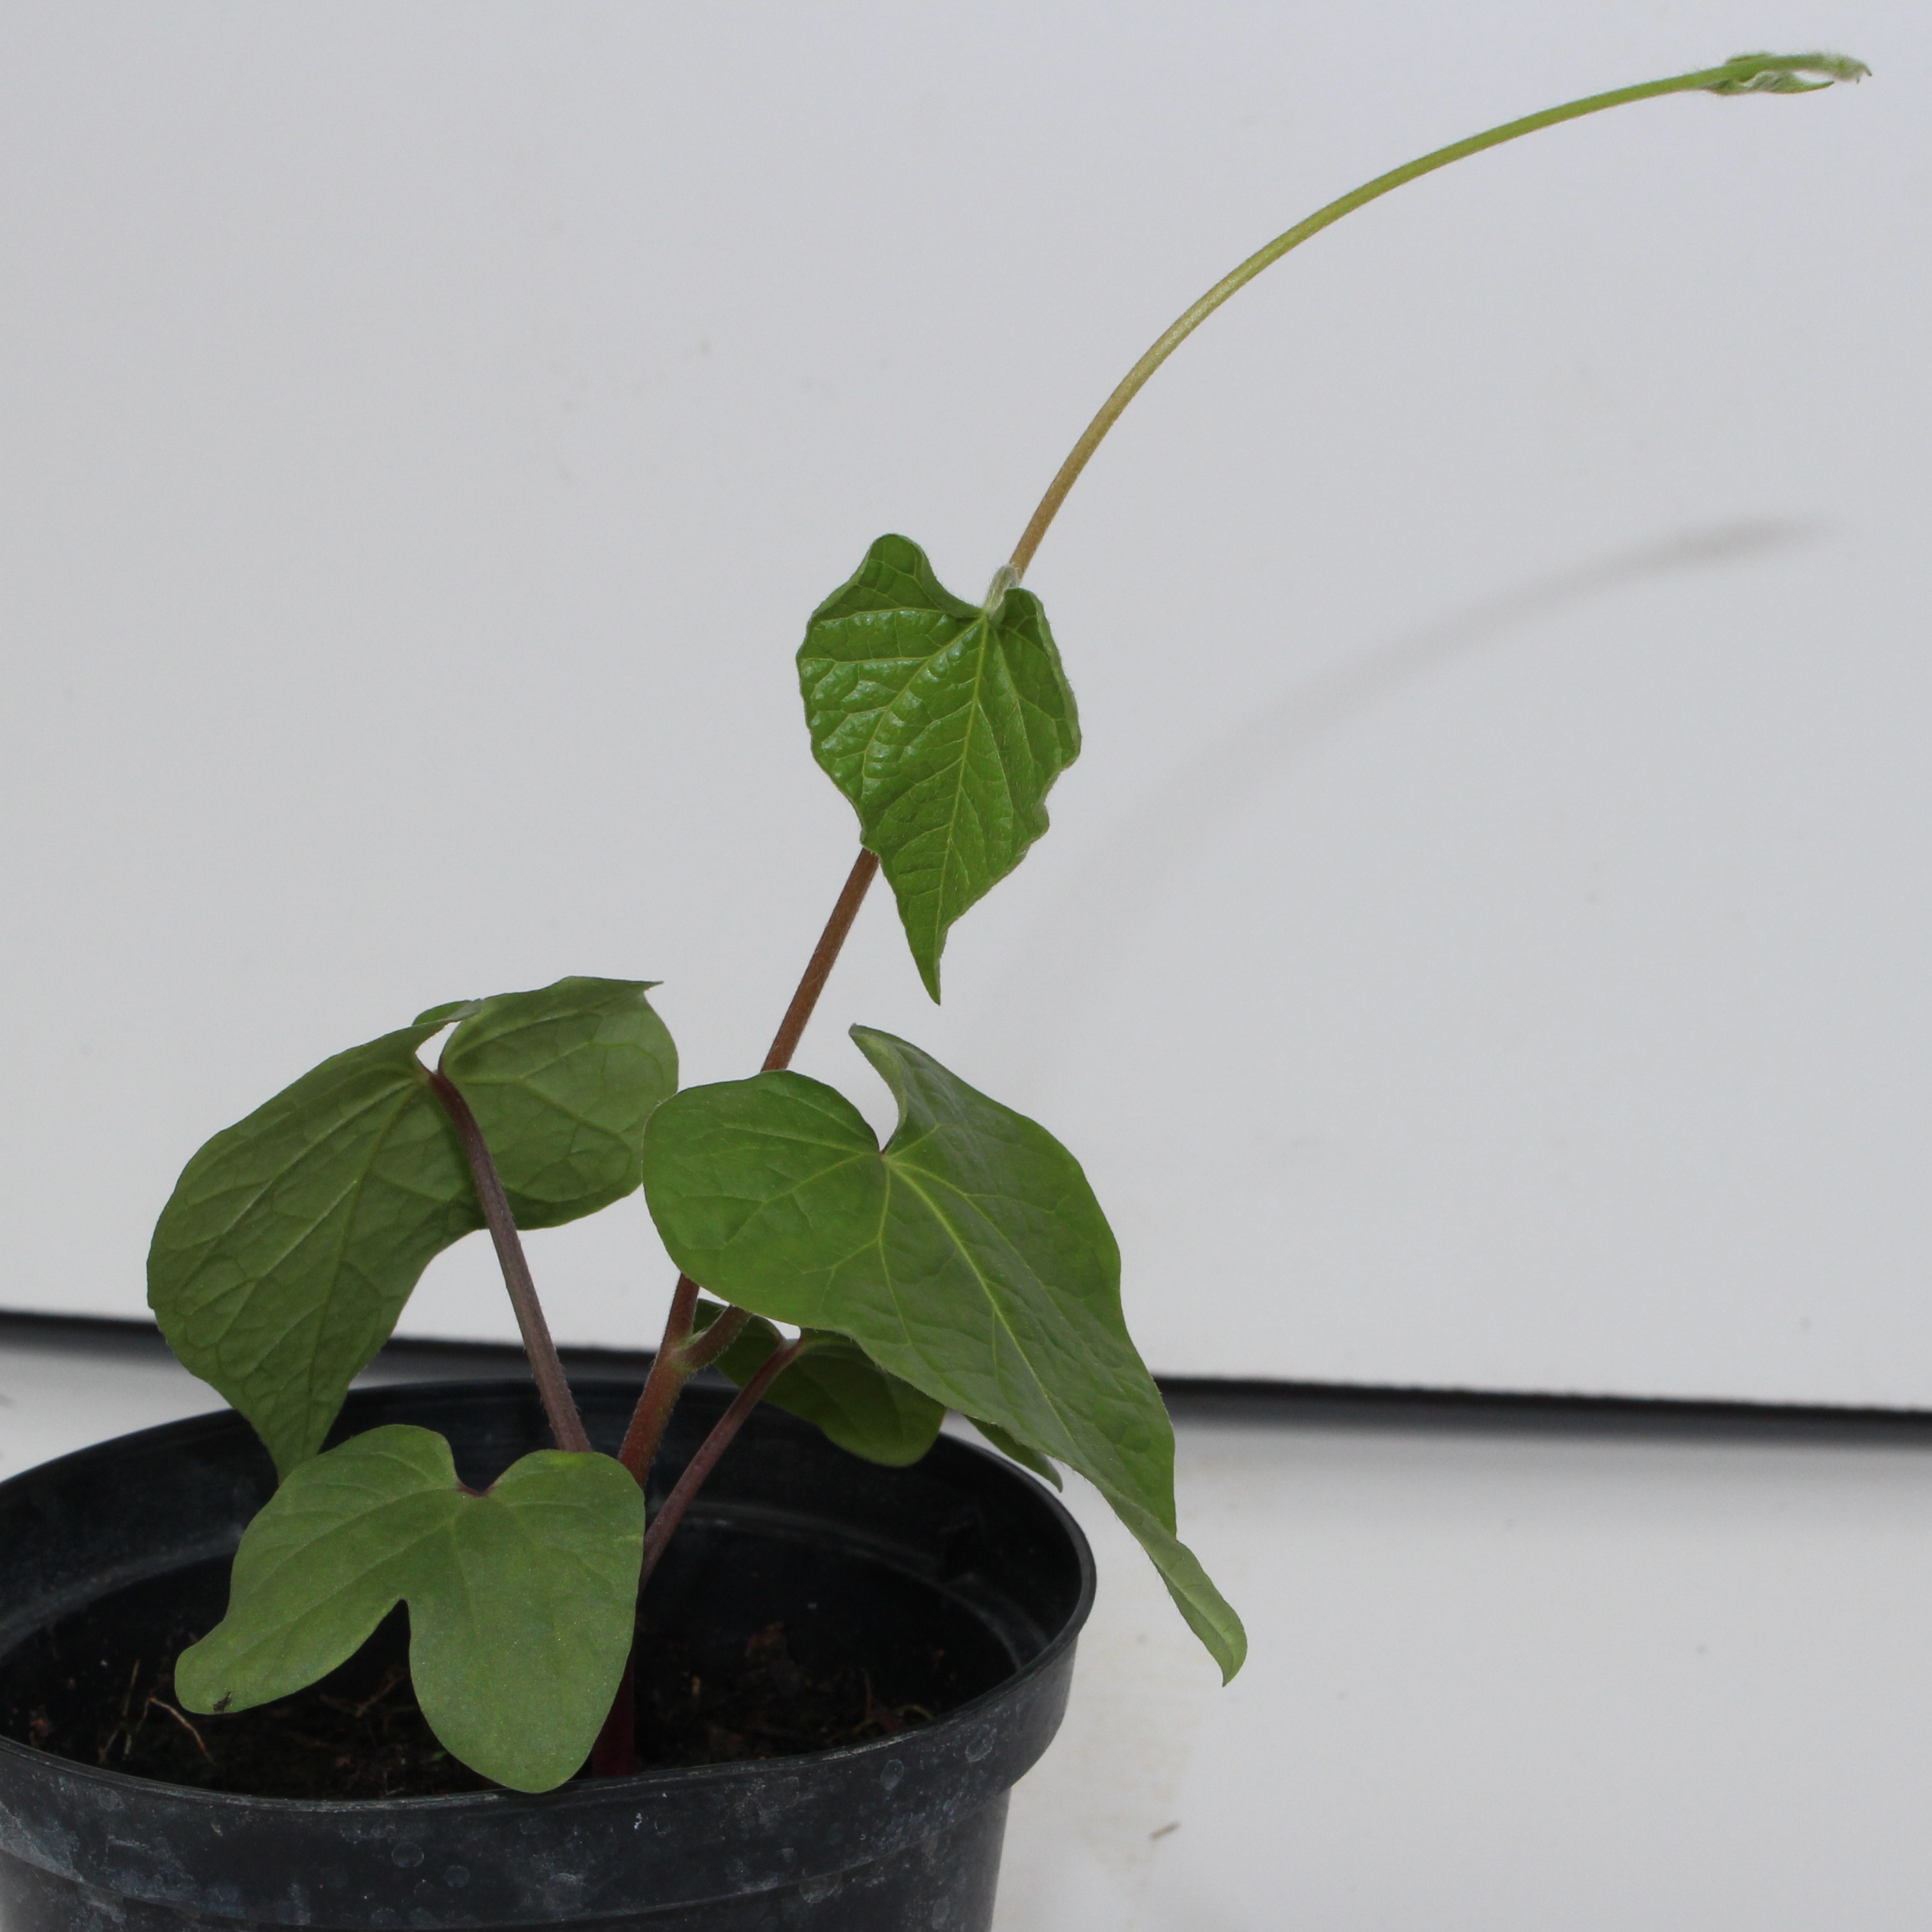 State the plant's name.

Convolvulus arvensis
